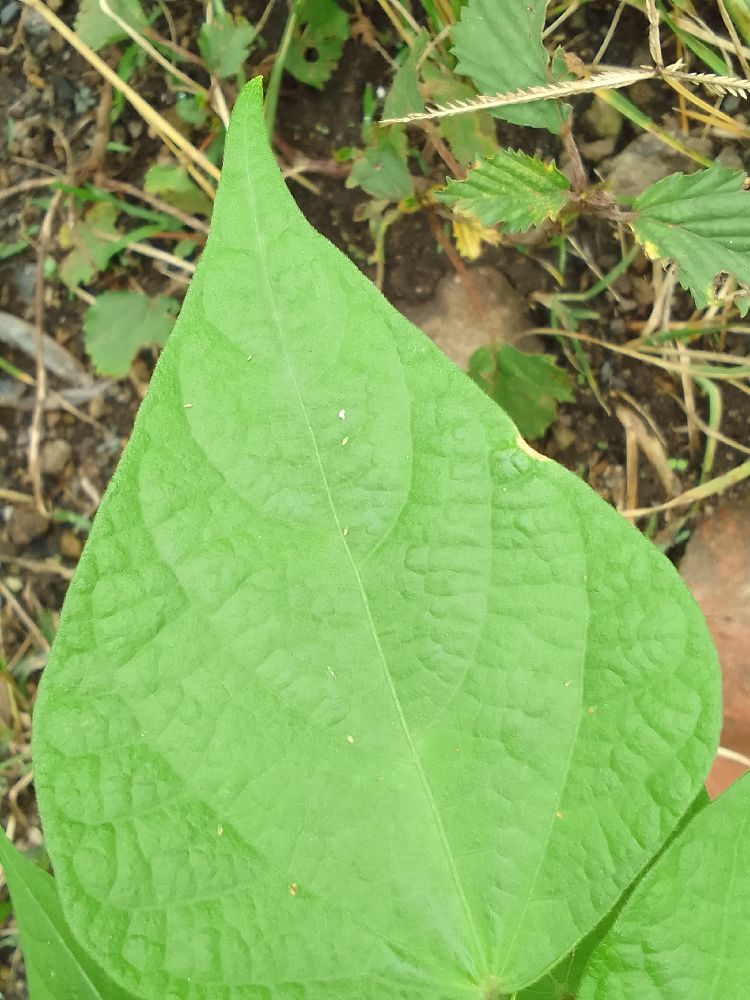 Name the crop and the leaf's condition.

common bean, healthy
